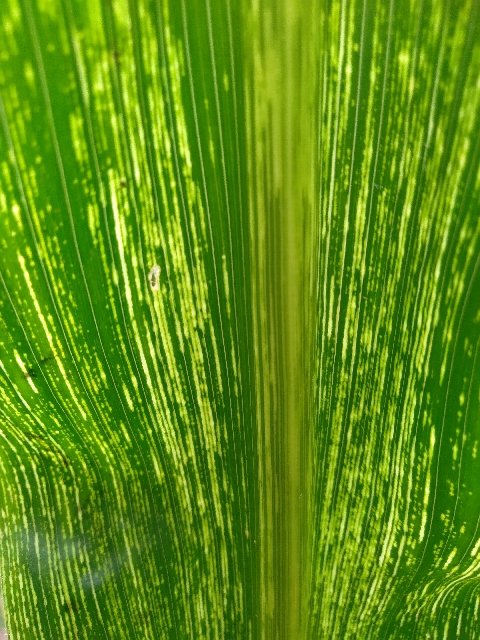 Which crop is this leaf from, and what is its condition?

maize, maize streak virus
